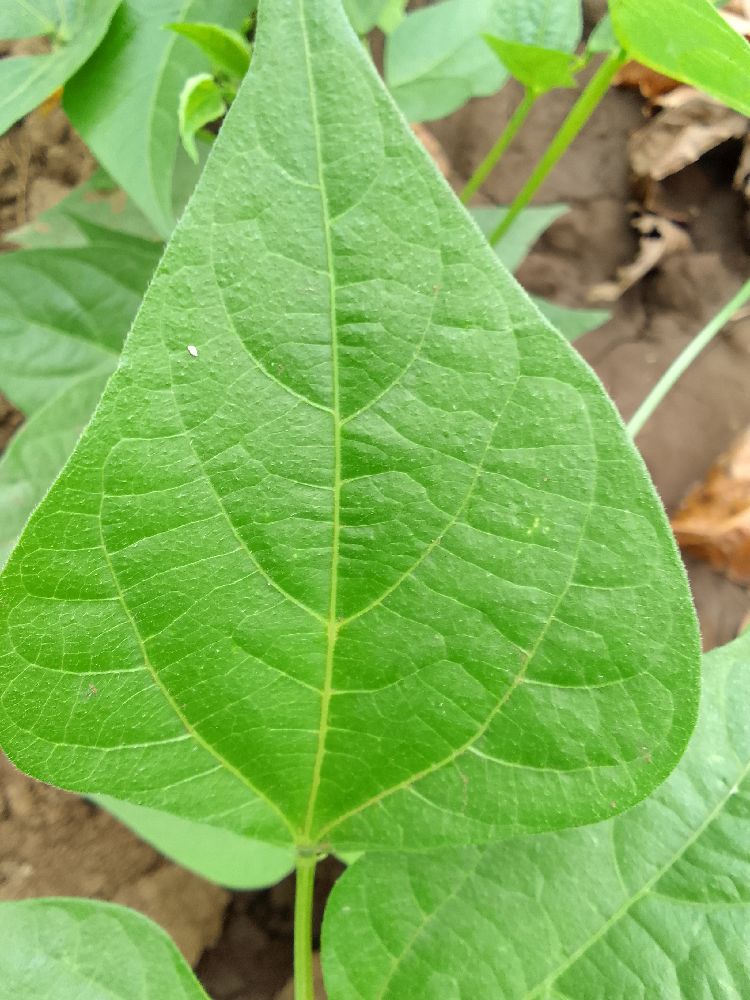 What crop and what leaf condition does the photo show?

common bean, healthy
